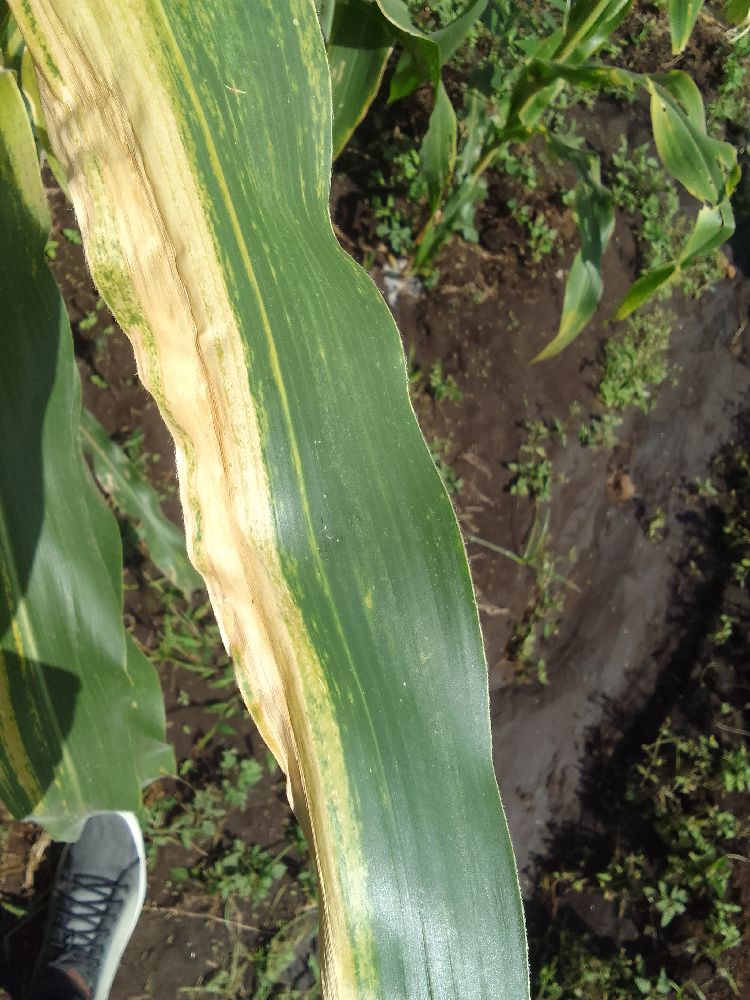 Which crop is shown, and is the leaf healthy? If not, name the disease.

maize, maize lethal necrosis
